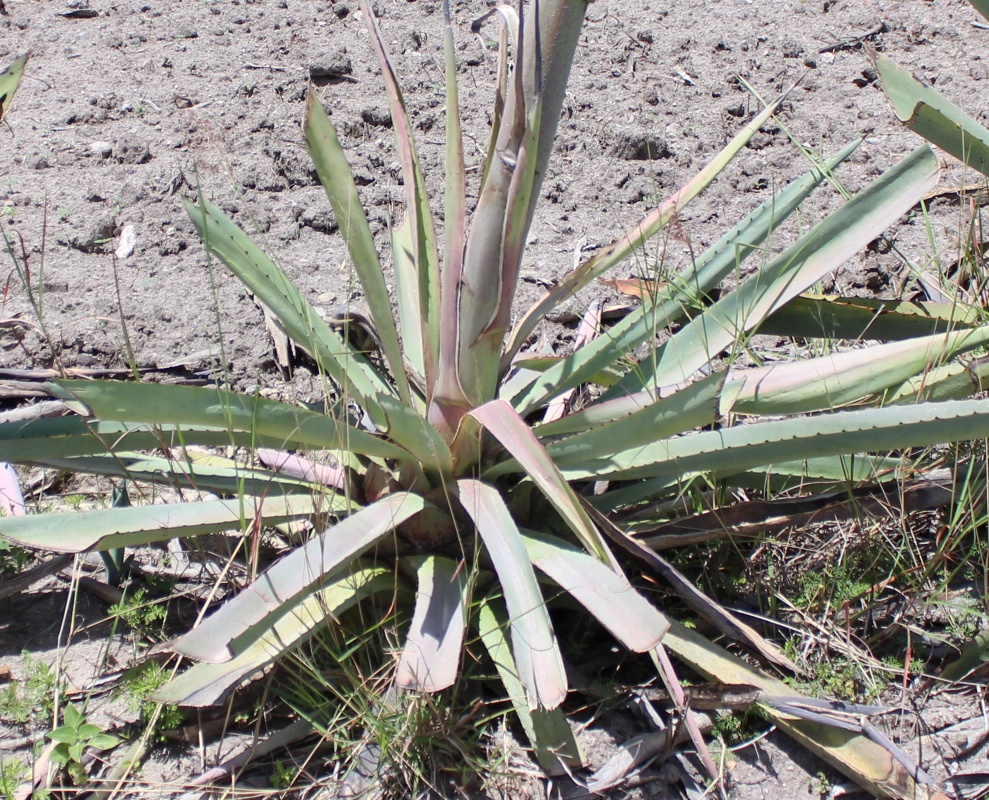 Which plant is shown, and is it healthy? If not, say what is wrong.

agave, sick
